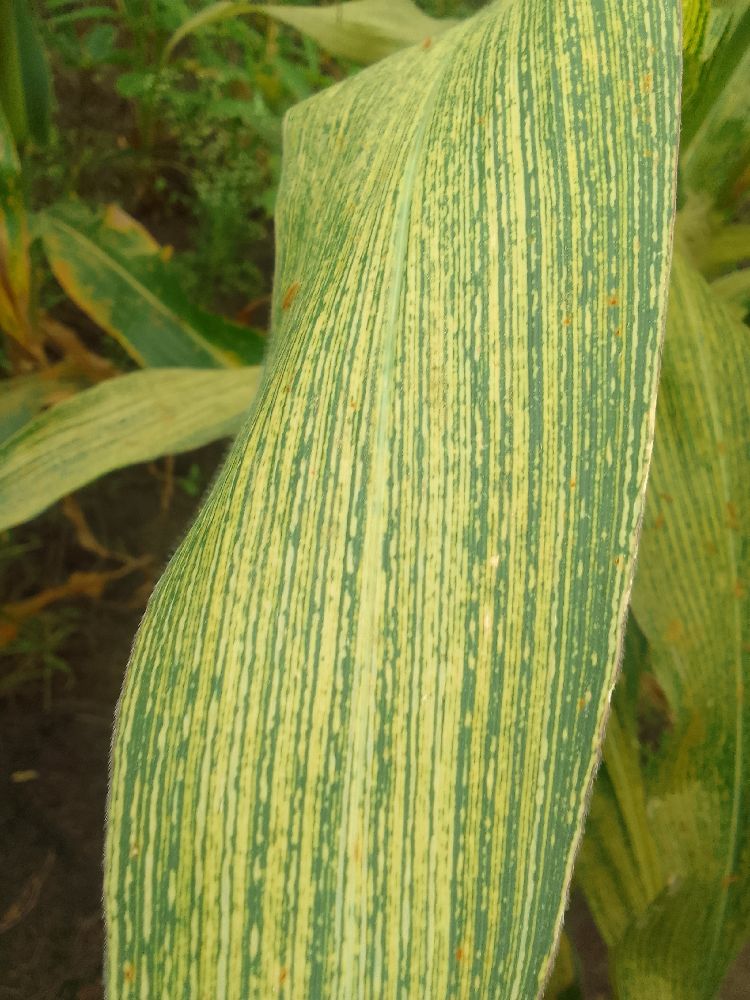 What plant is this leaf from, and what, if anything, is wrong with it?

maize, maize streak virus
